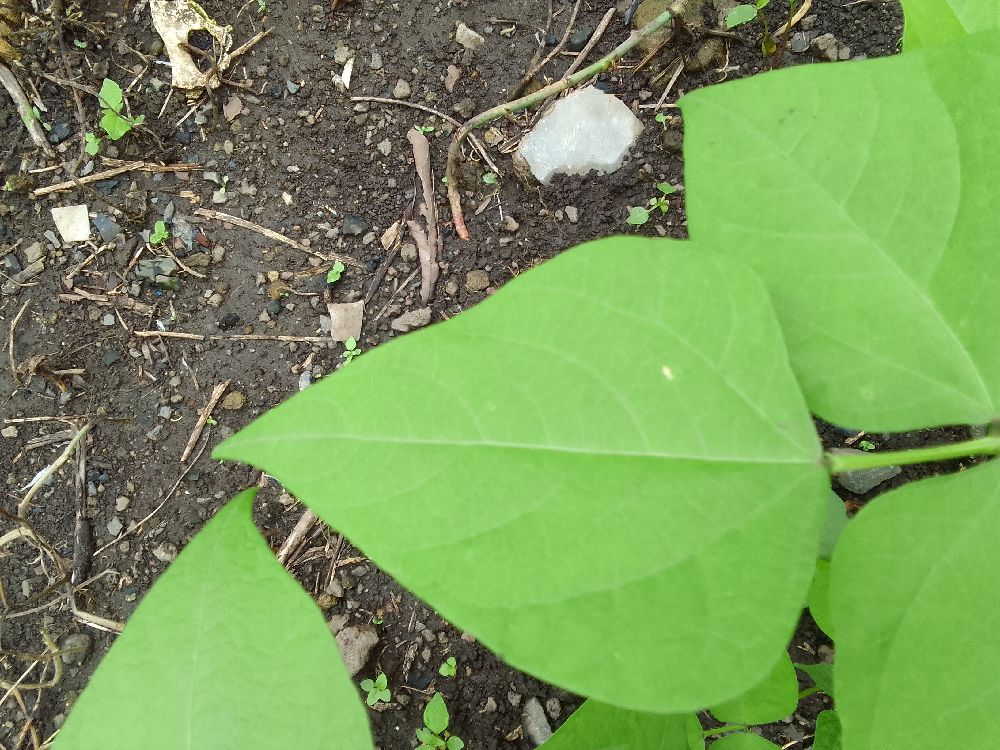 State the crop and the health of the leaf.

common bean, healthy
